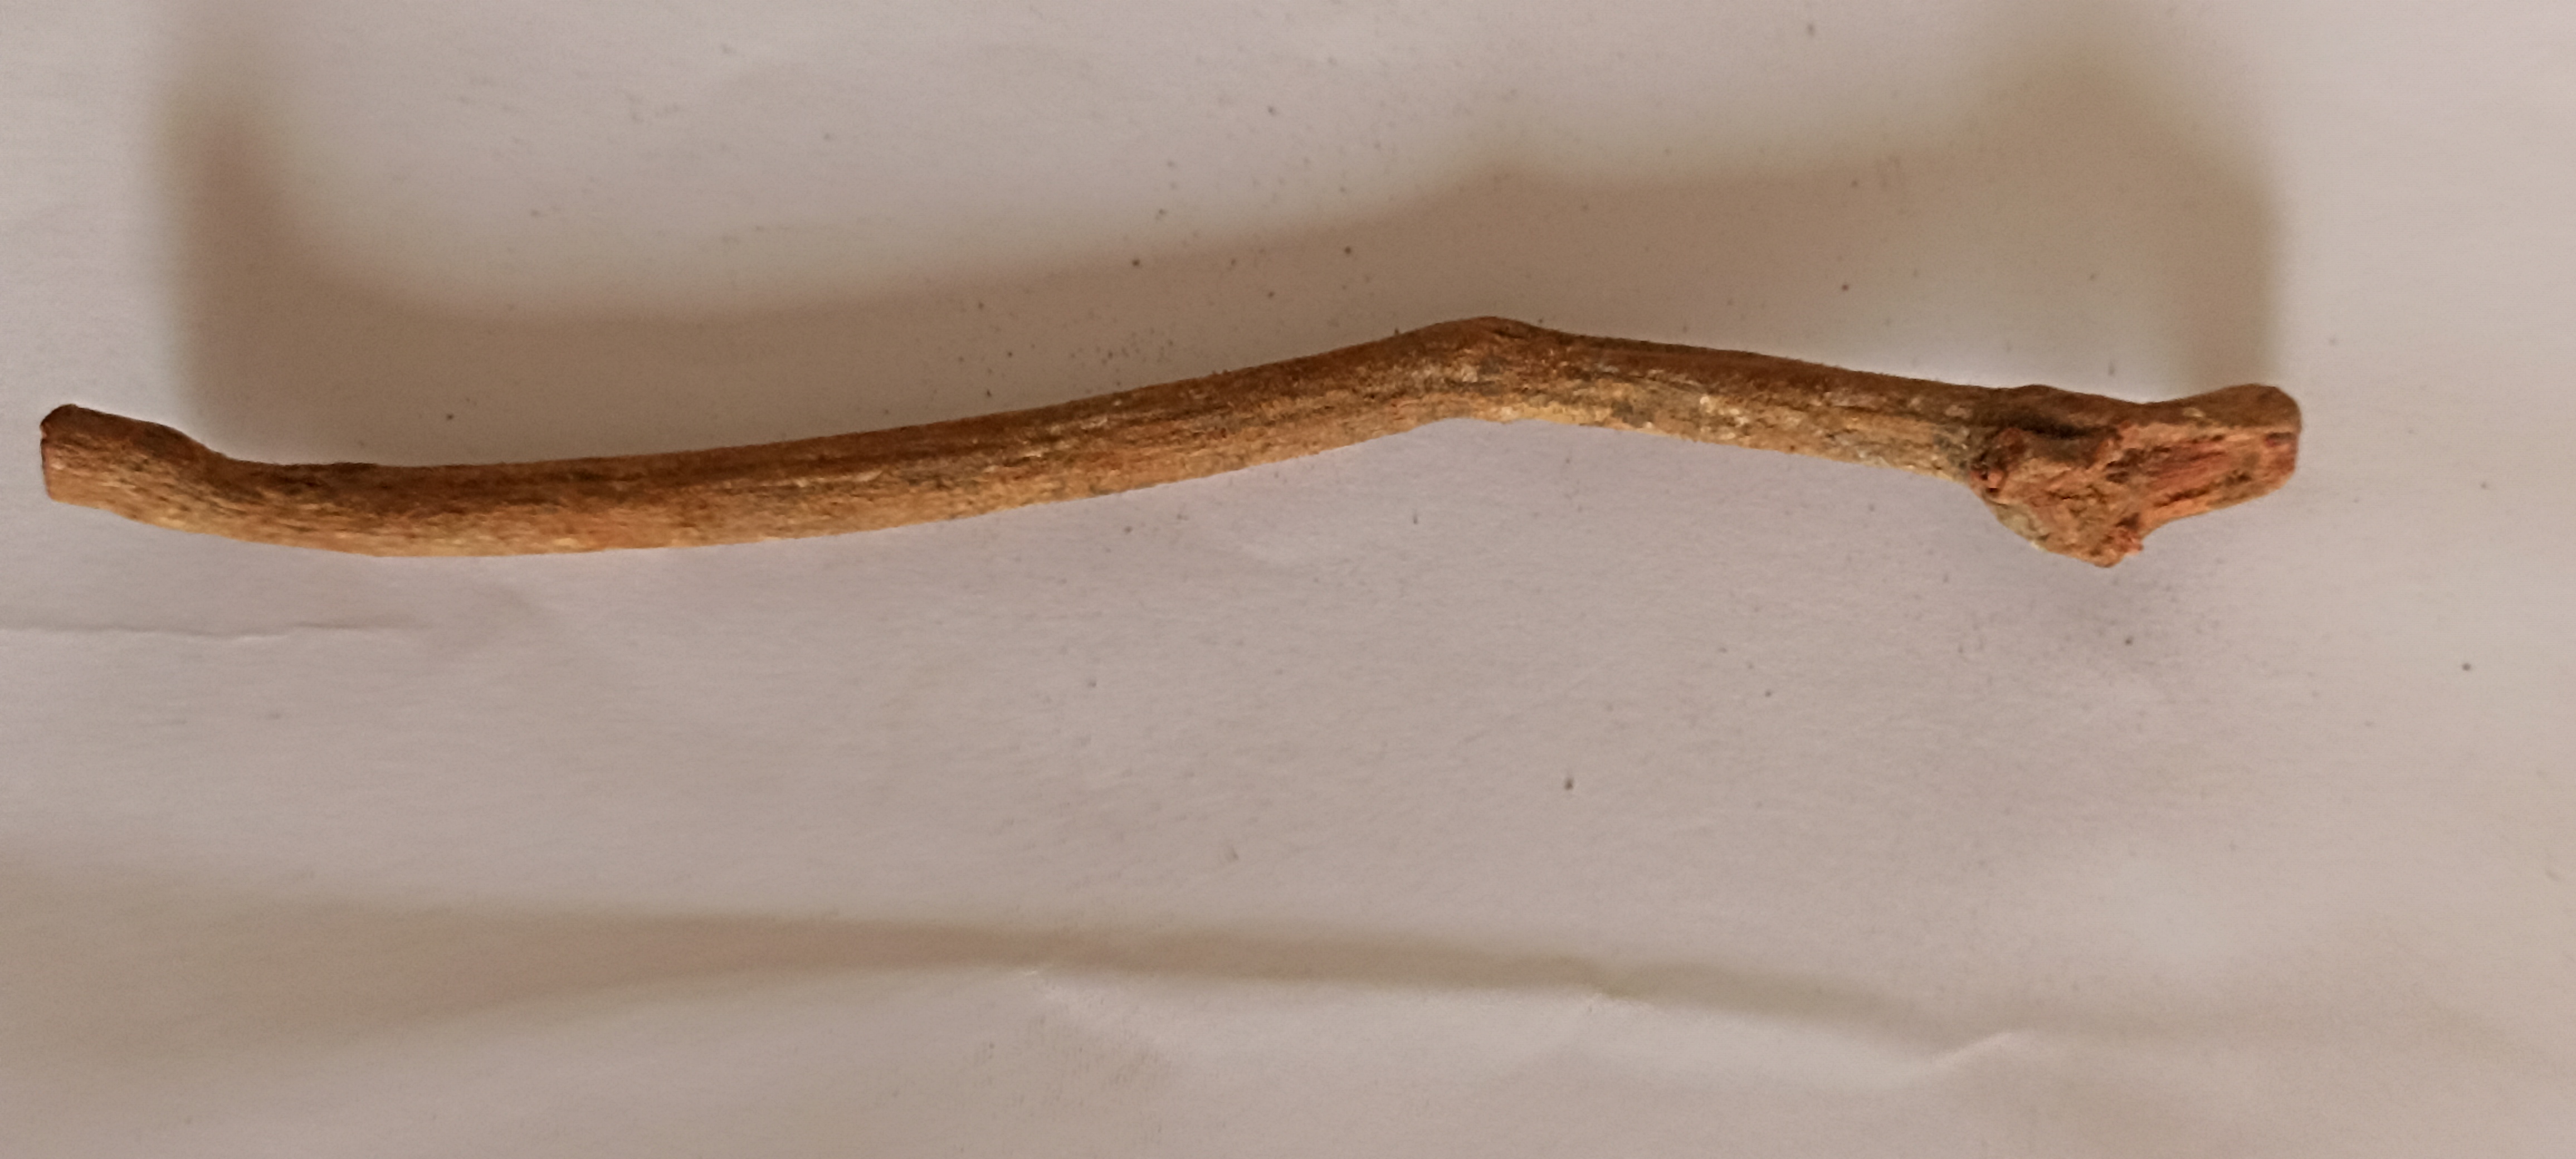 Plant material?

manjistha
